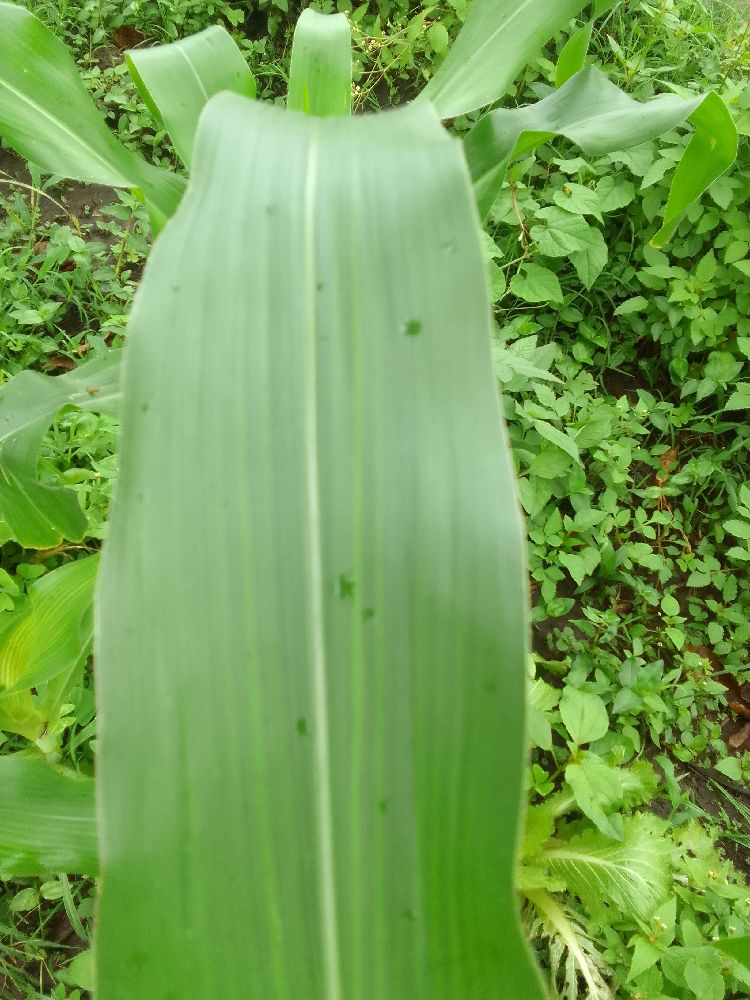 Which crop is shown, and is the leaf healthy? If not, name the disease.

maize, healthy
